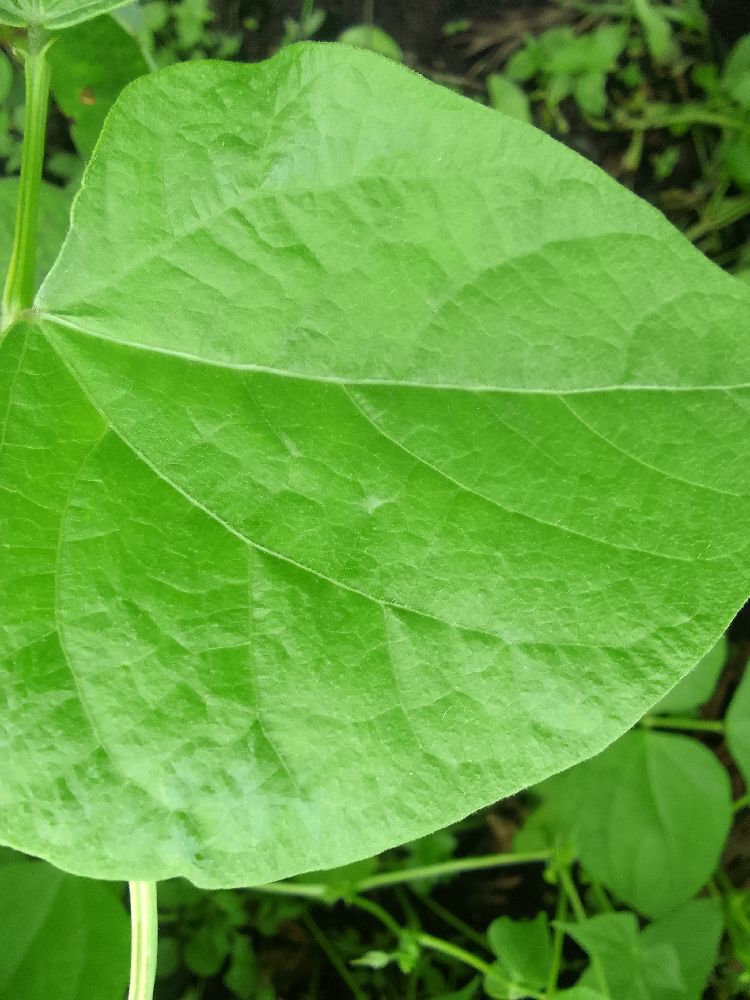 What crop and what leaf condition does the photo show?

common bean, healthy
